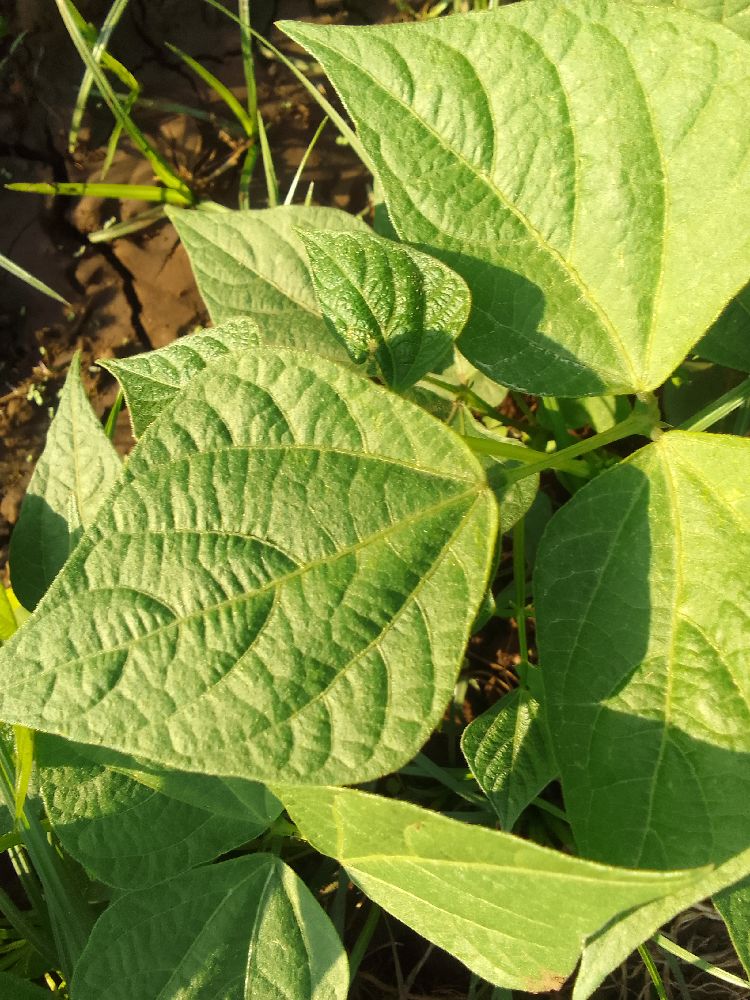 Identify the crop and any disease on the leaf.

common bean, healthy
